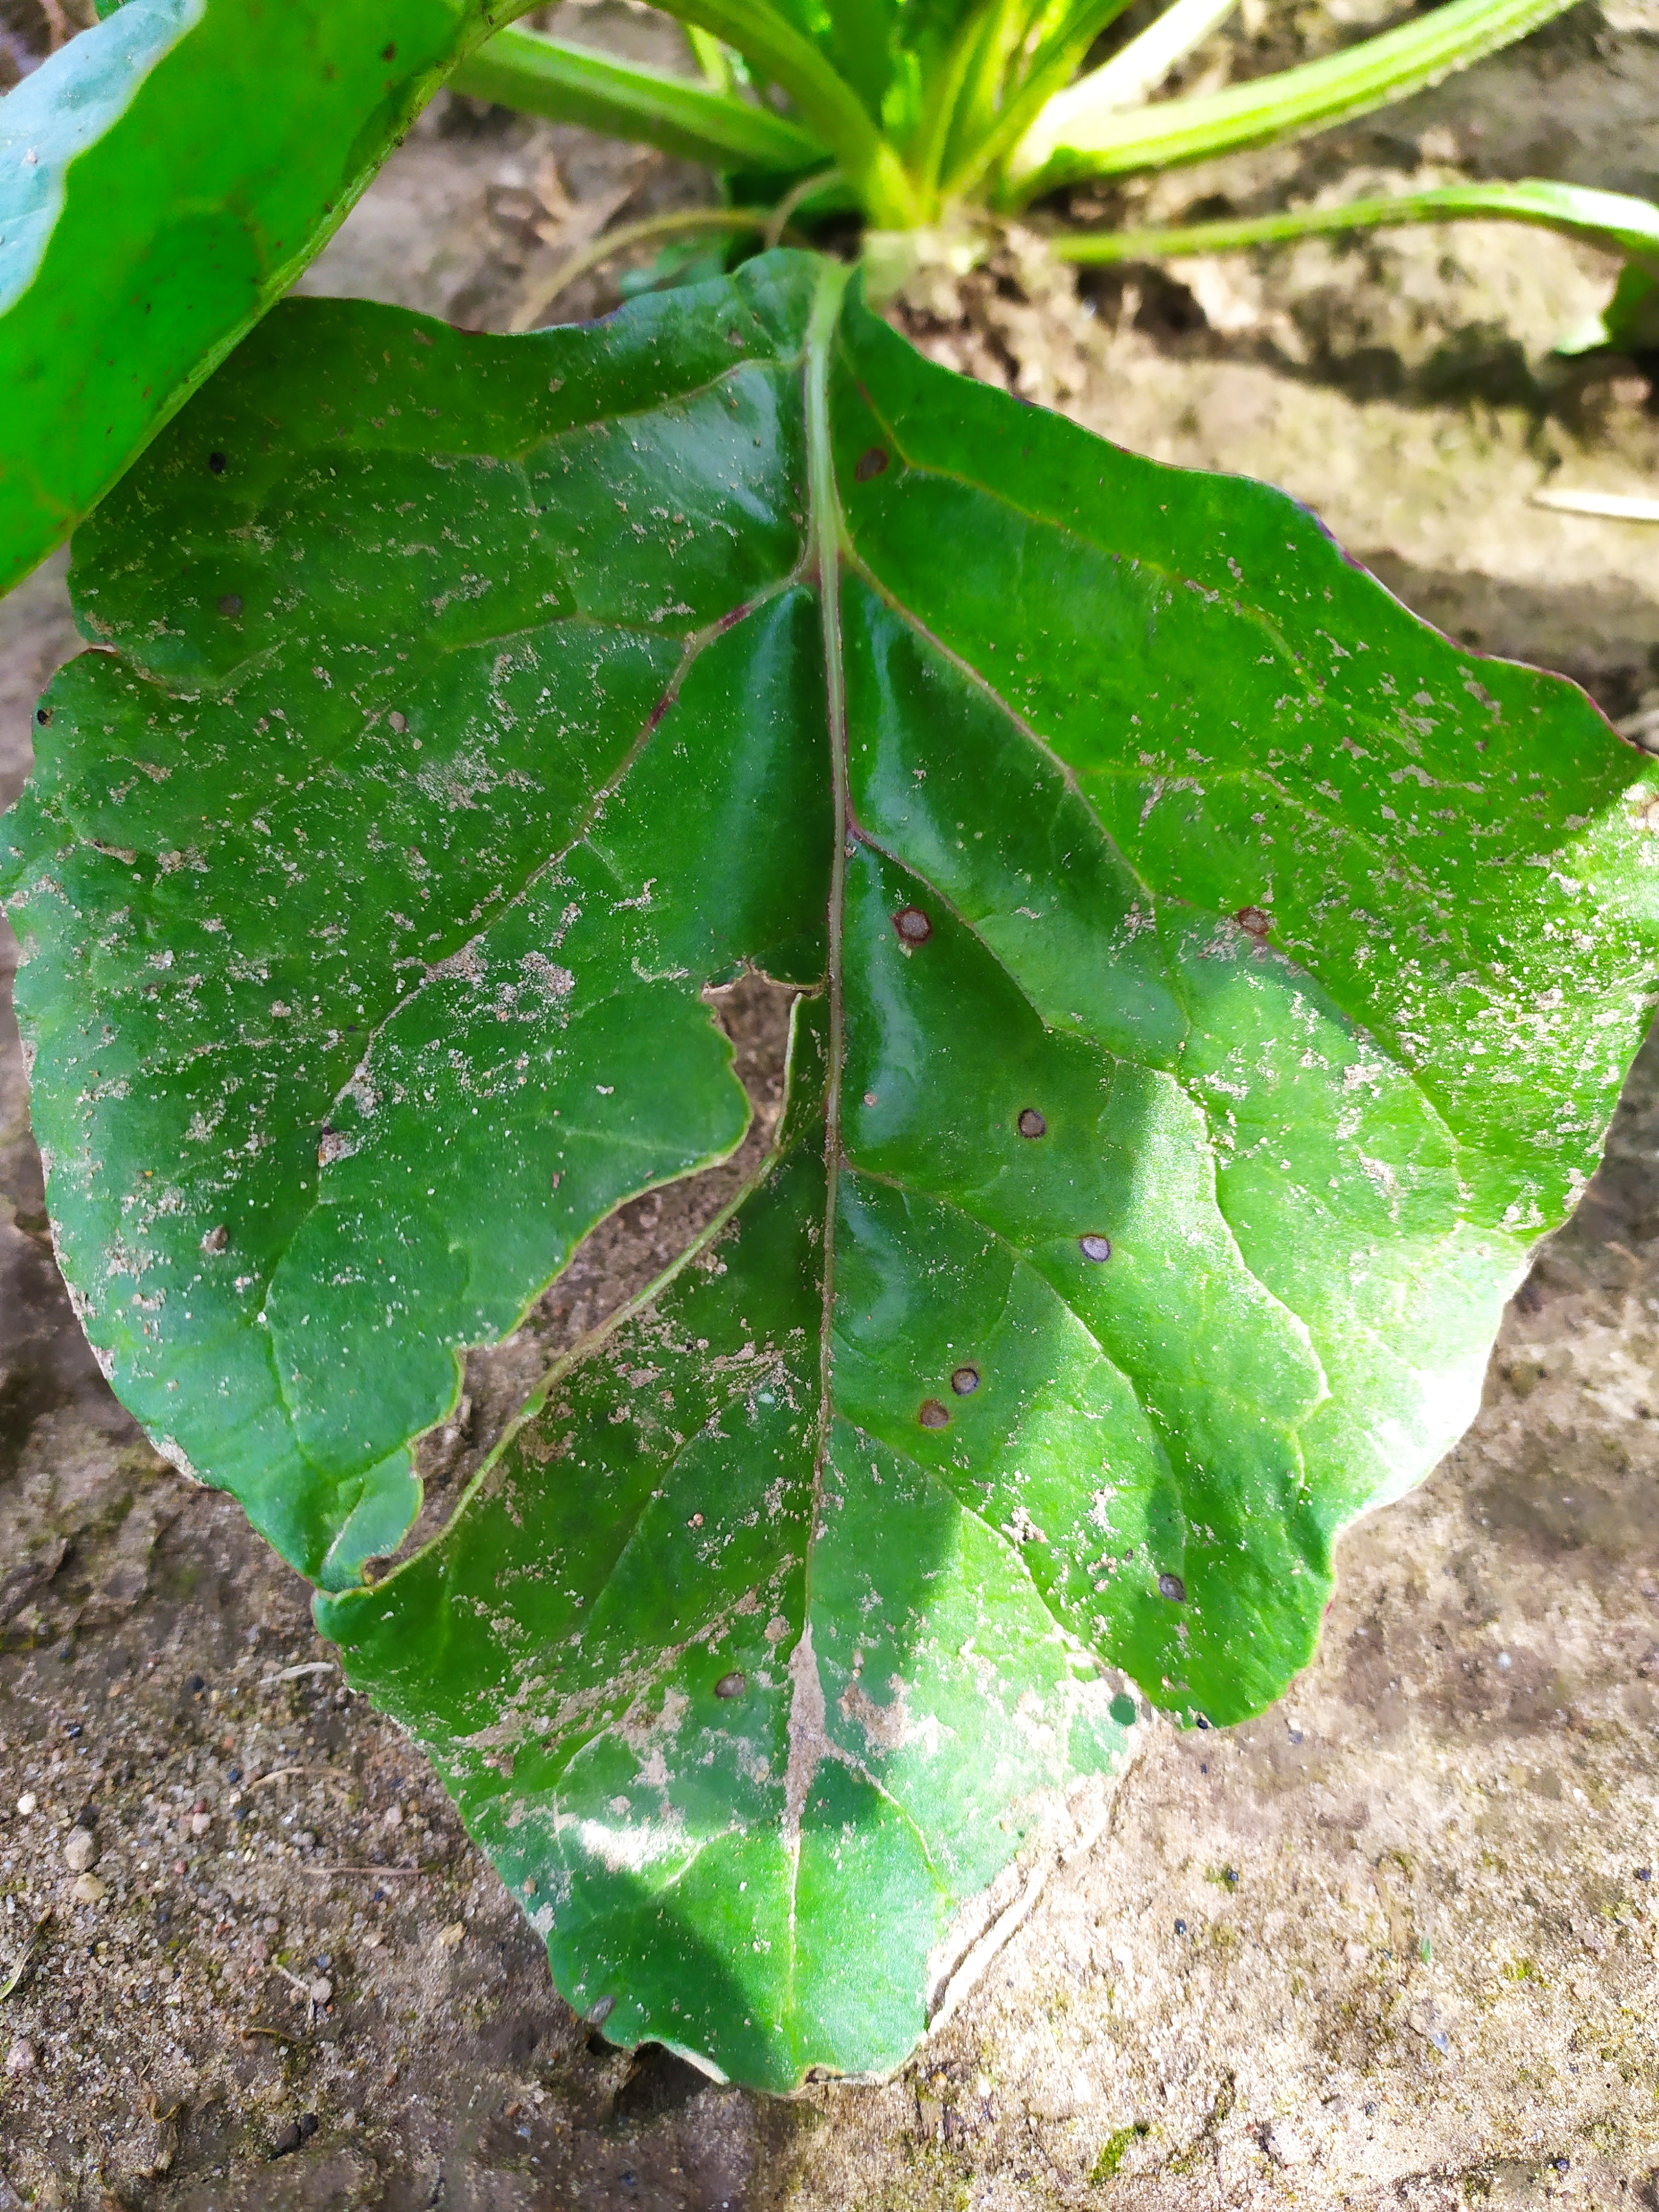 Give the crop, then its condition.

beet, cercospora
